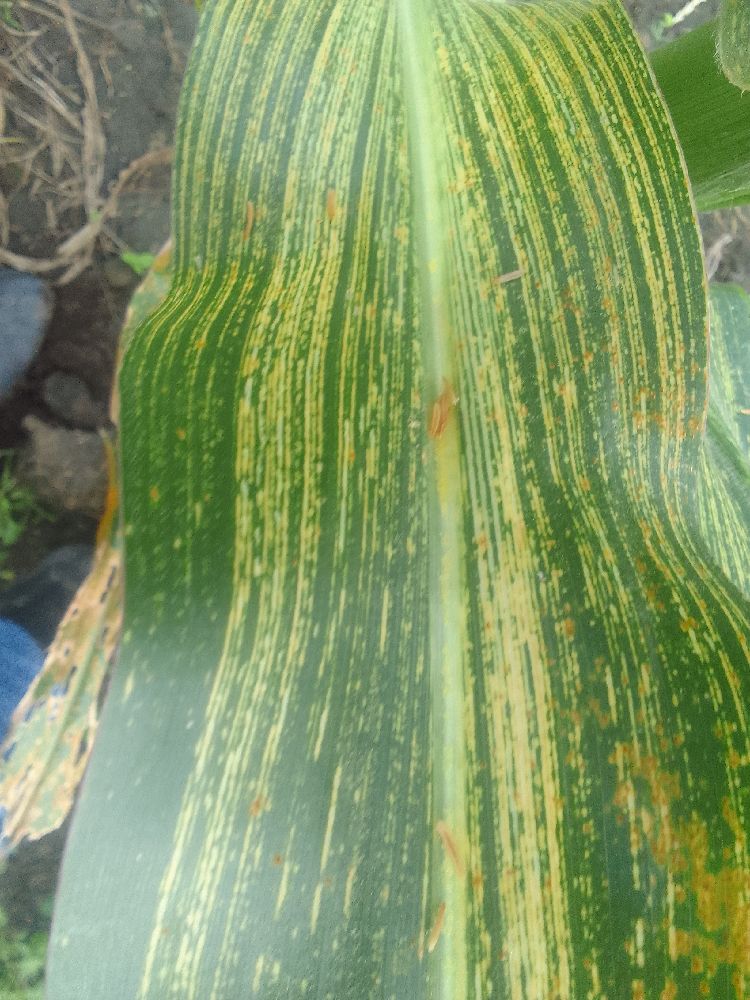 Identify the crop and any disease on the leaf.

maize, maize streak virus
